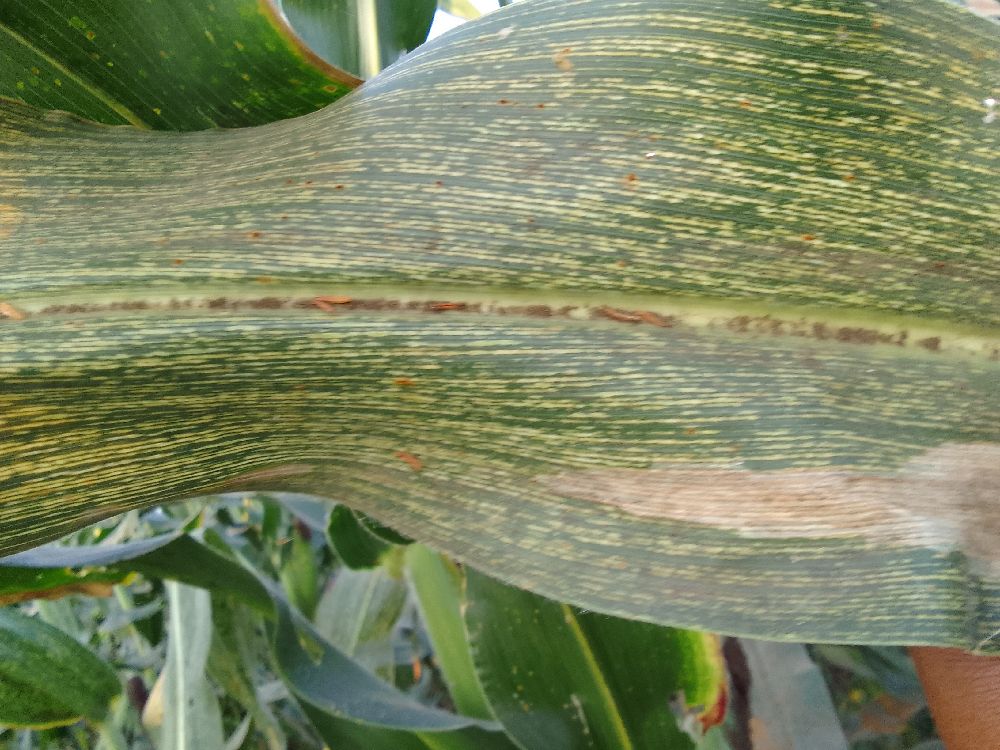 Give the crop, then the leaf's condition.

maize, maize streak virus
